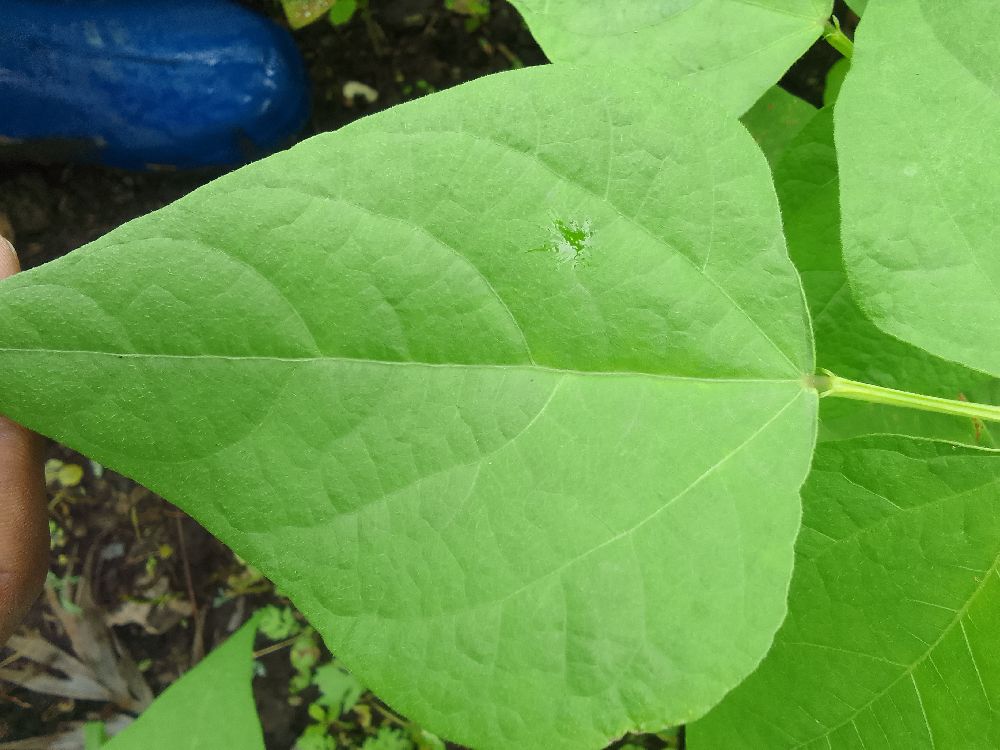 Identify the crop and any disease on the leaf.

common bean, healthy
